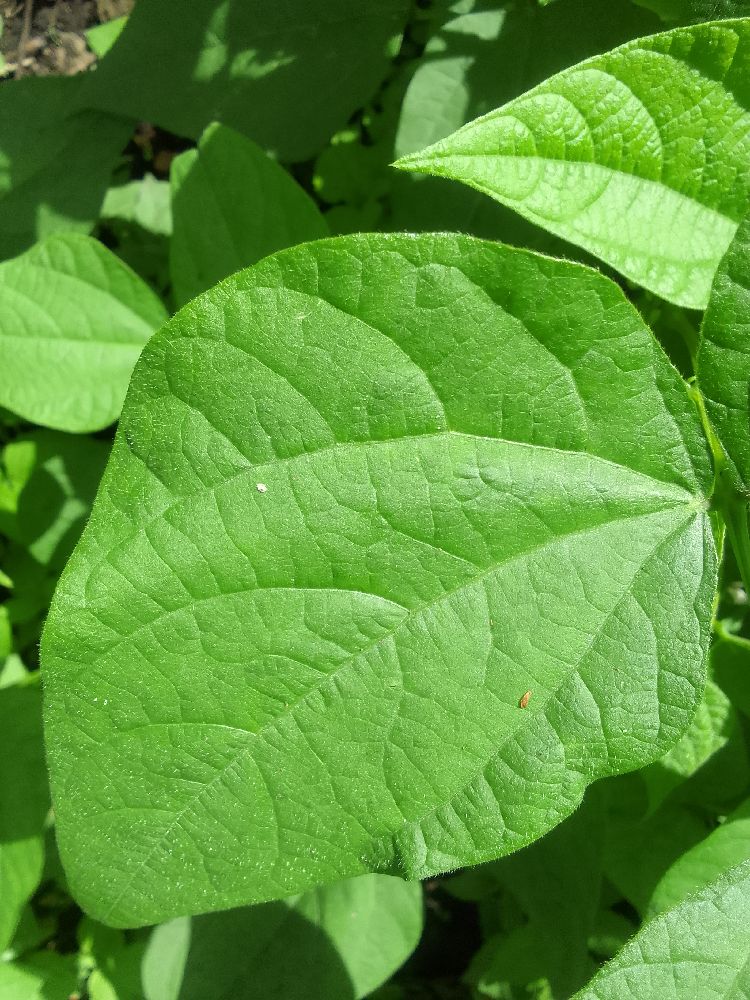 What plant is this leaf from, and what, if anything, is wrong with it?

common bean, healthy
